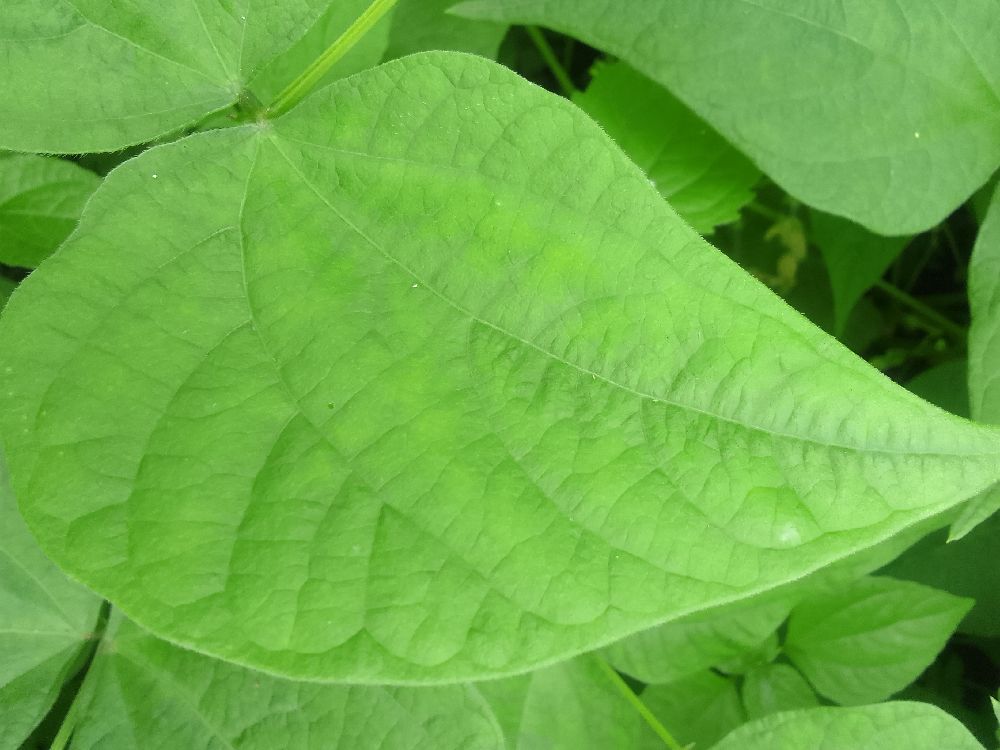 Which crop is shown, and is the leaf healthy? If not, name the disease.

common bean, healthy
